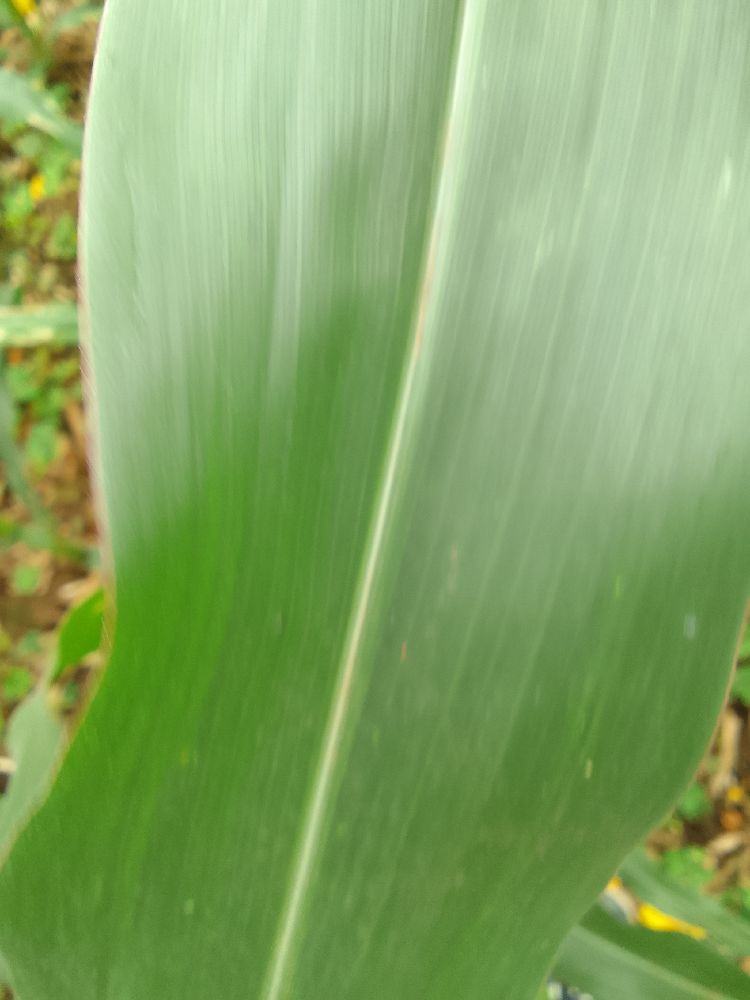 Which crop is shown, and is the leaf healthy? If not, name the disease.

maize, healthy
